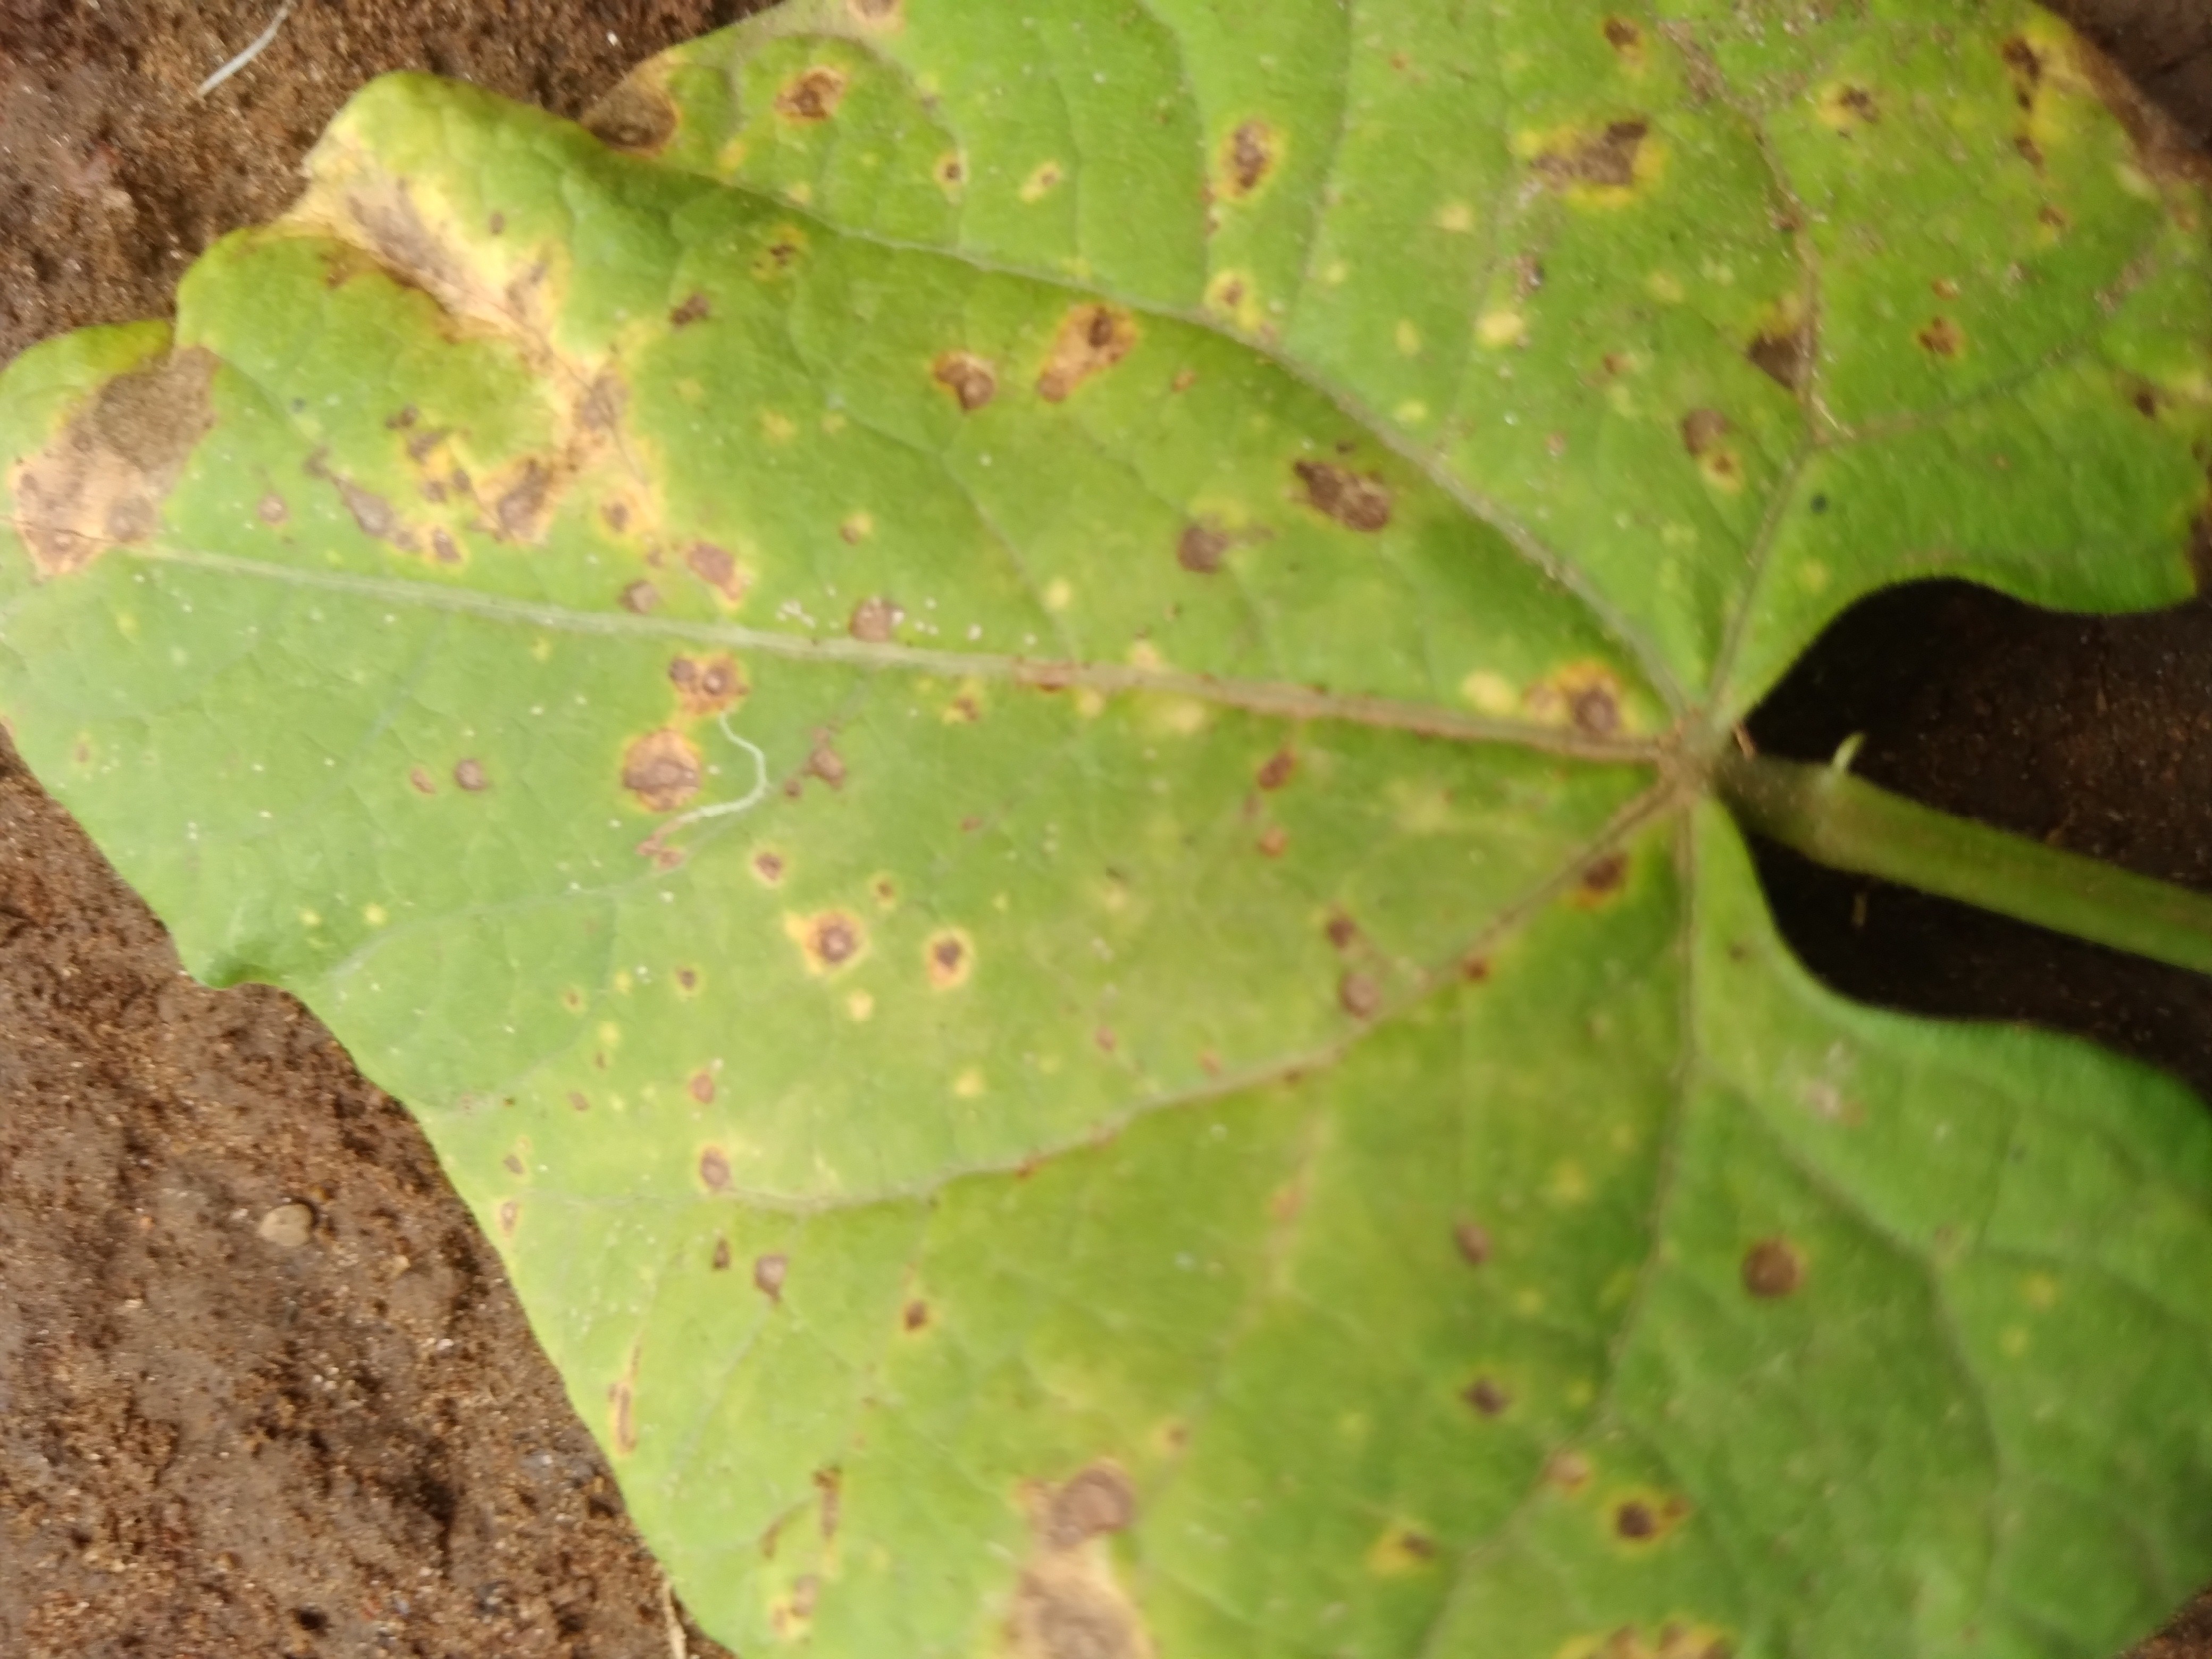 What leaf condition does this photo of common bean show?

rust
